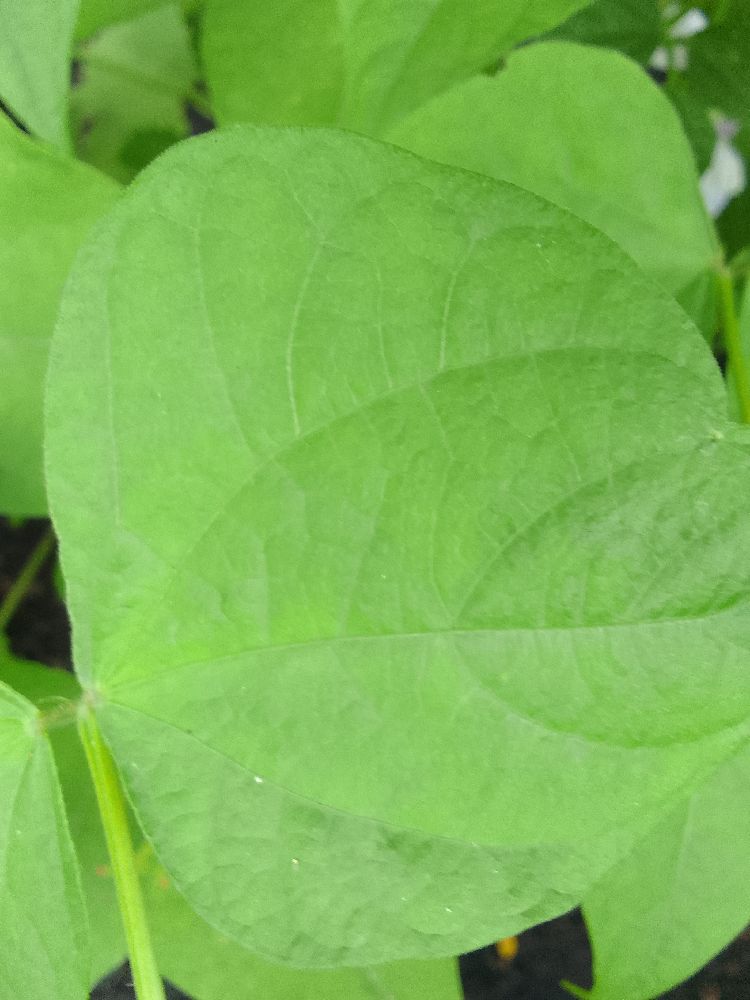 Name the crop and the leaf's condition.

common bean, healthy
